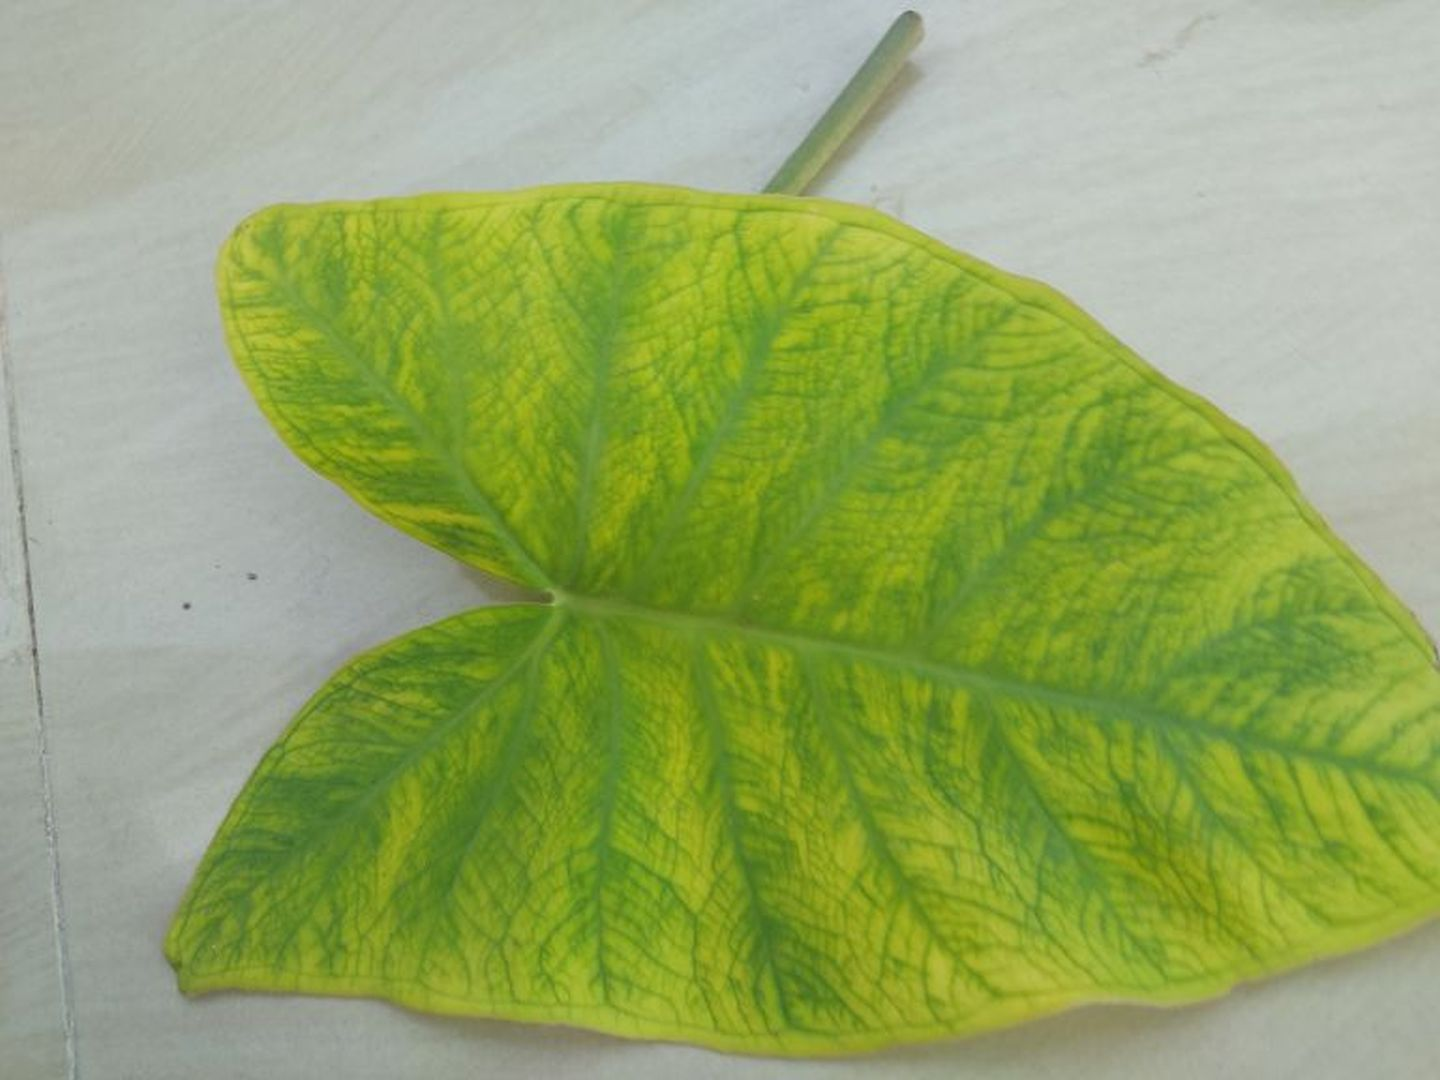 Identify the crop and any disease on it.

taro, mosaic
